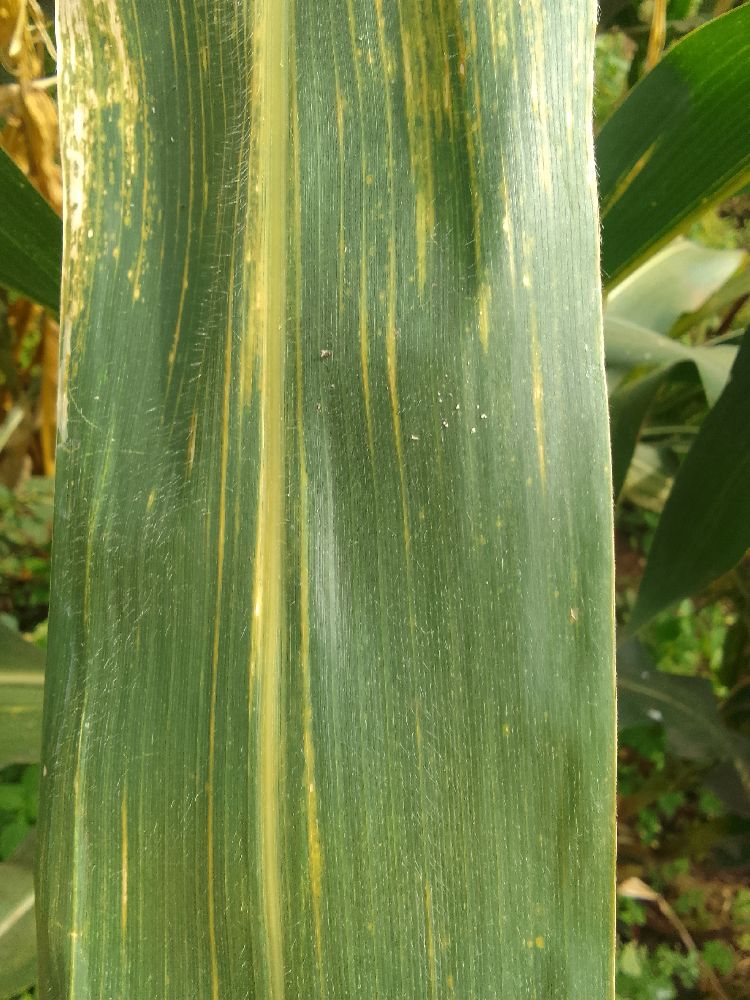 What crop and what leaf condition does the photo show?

maize, maize lethal necrosis
